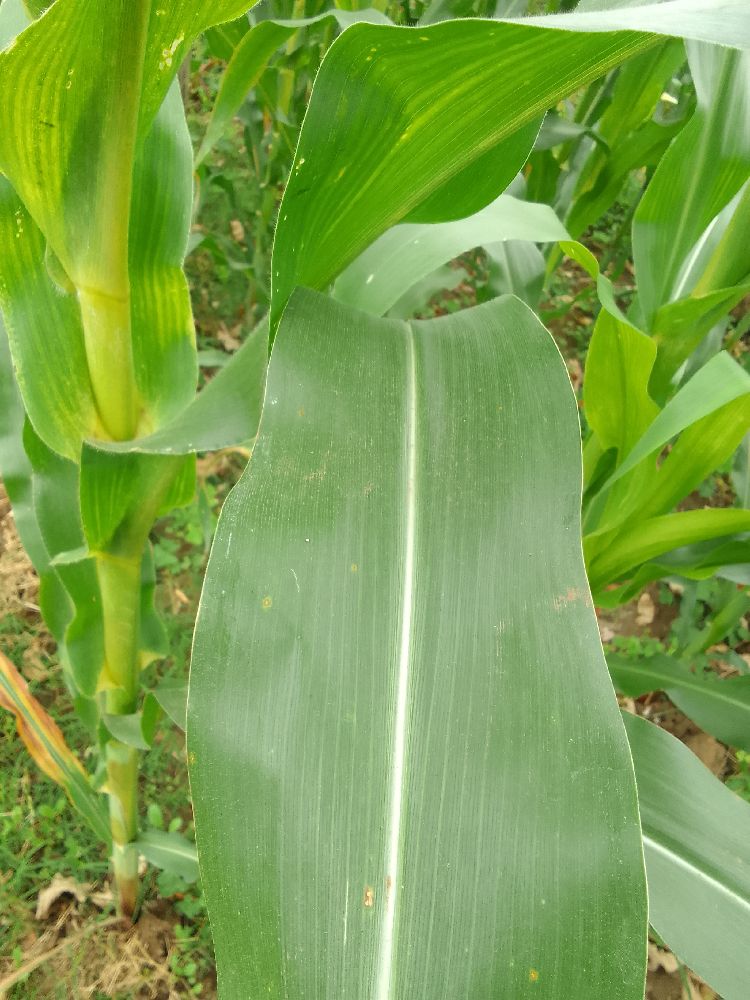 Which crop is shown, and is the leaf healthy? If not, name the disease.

maize, healthy
